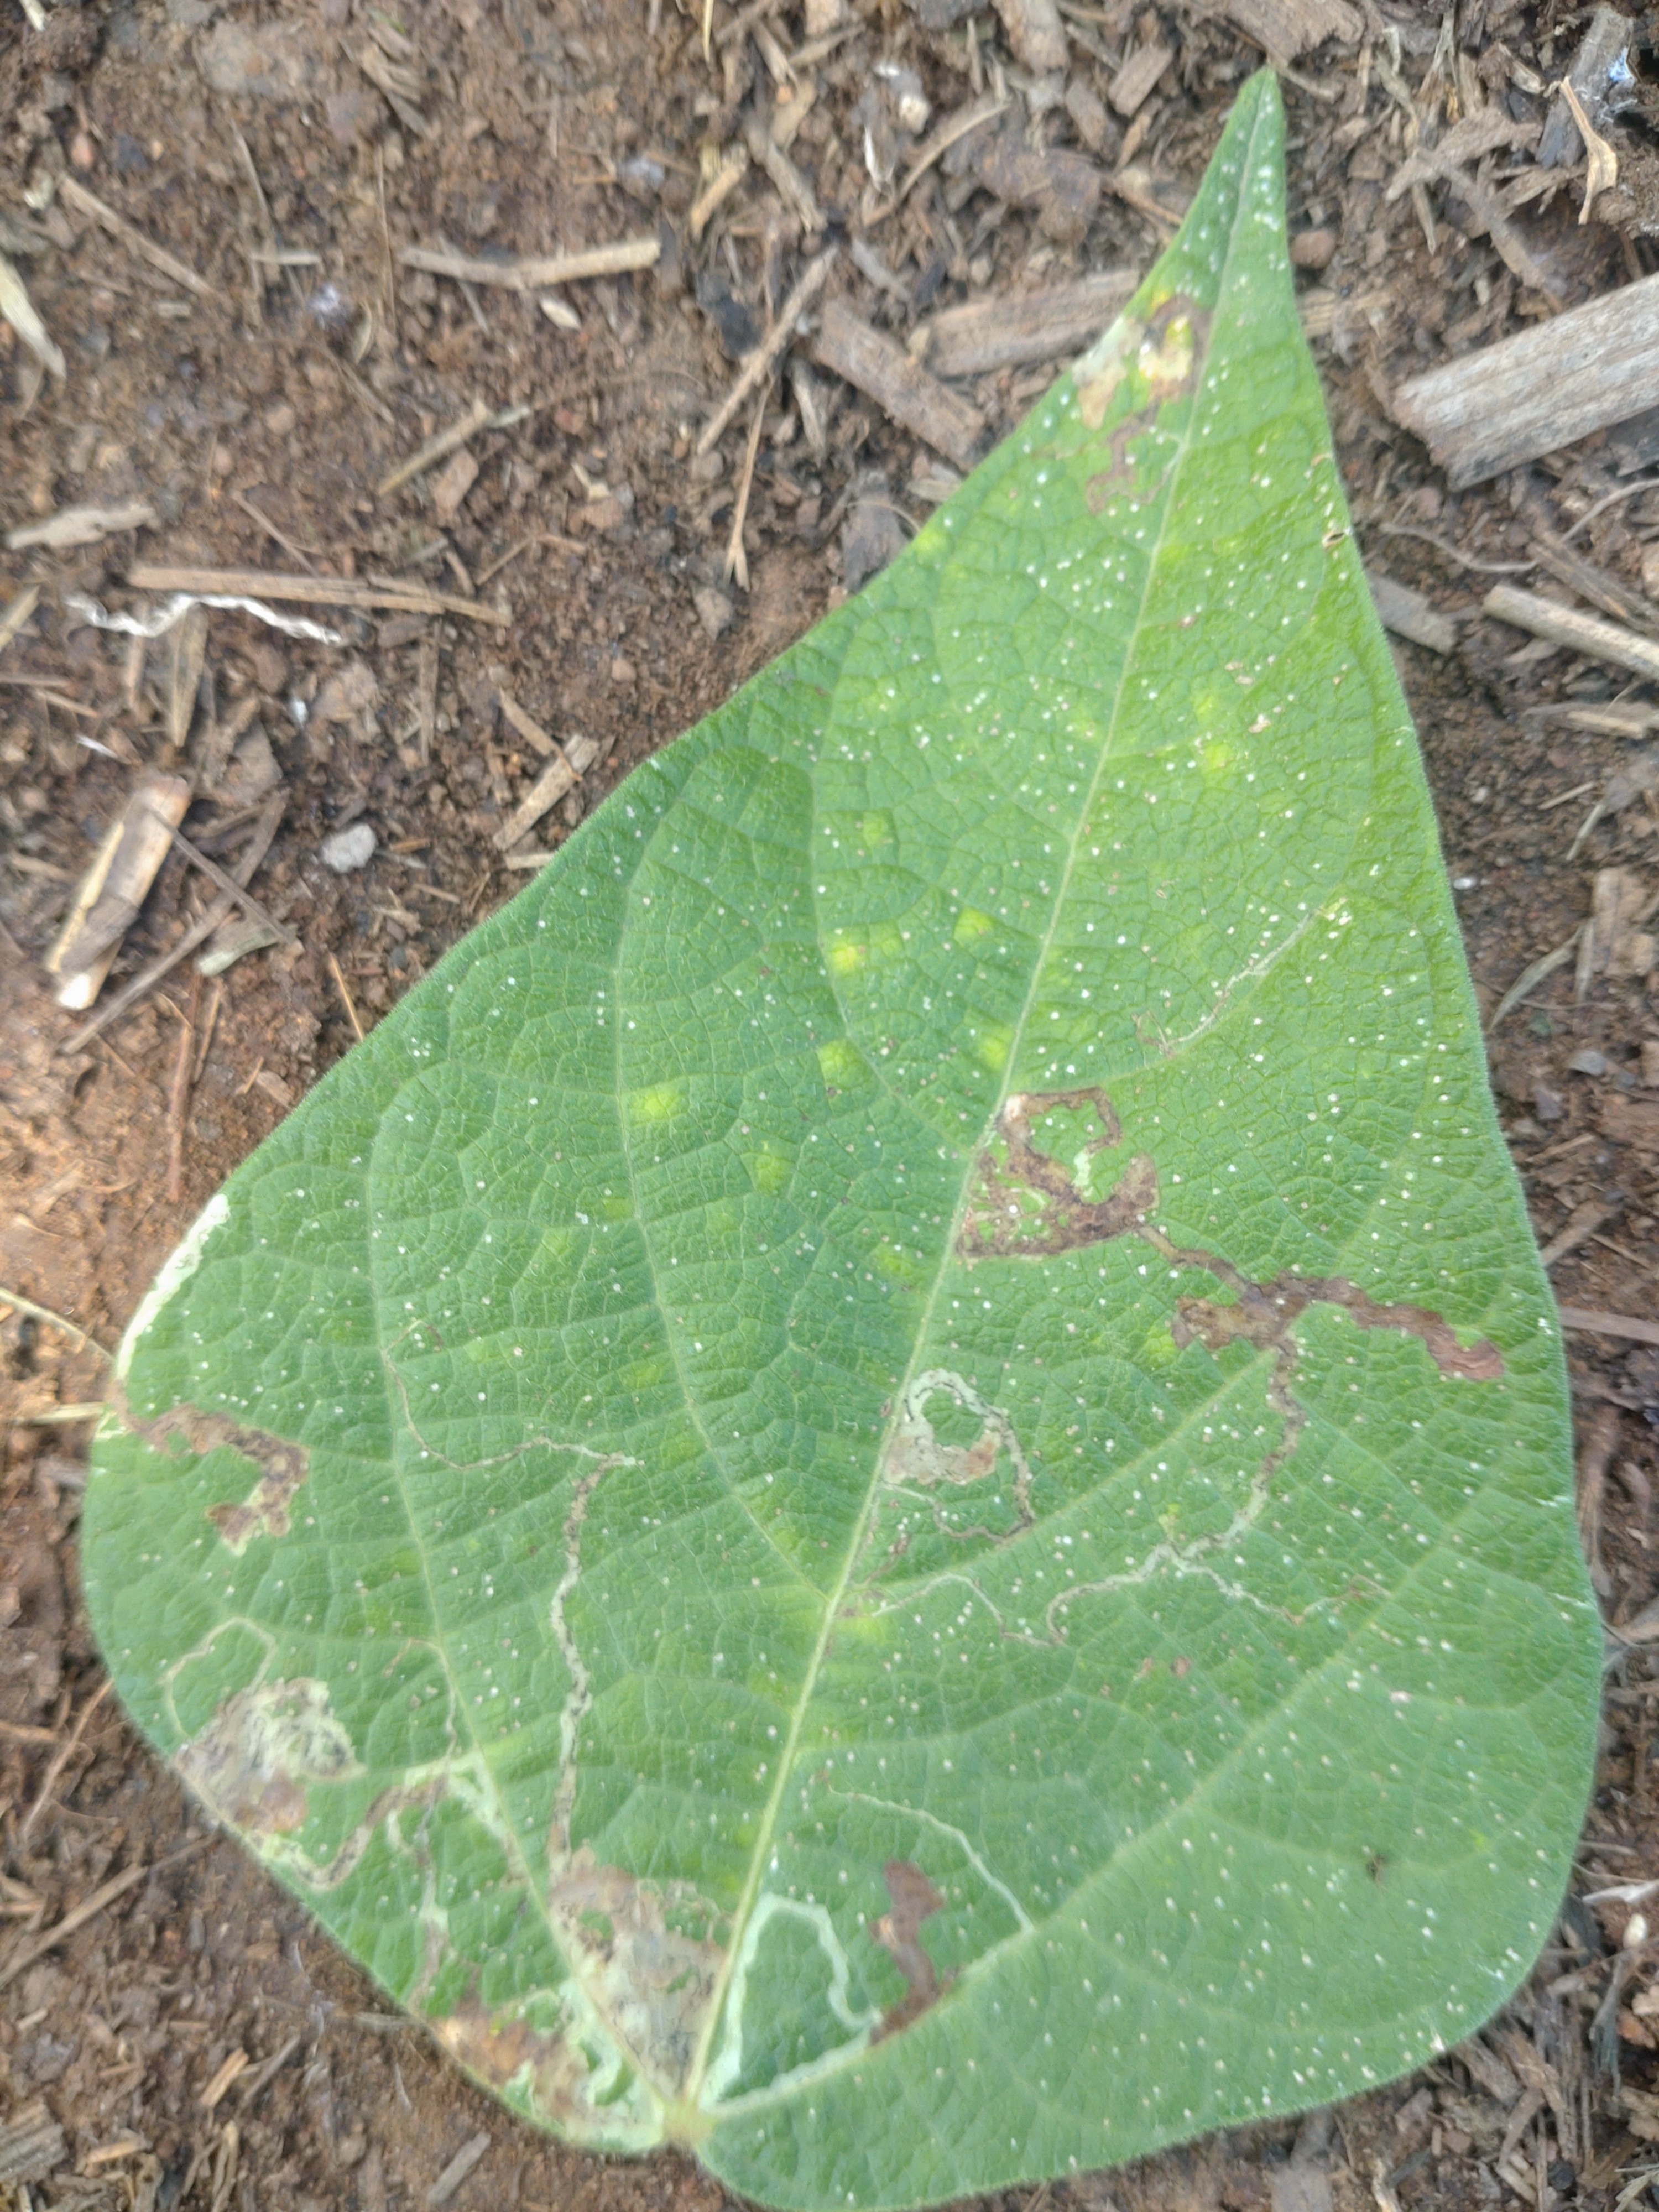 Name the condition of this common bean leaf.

anthracnose
